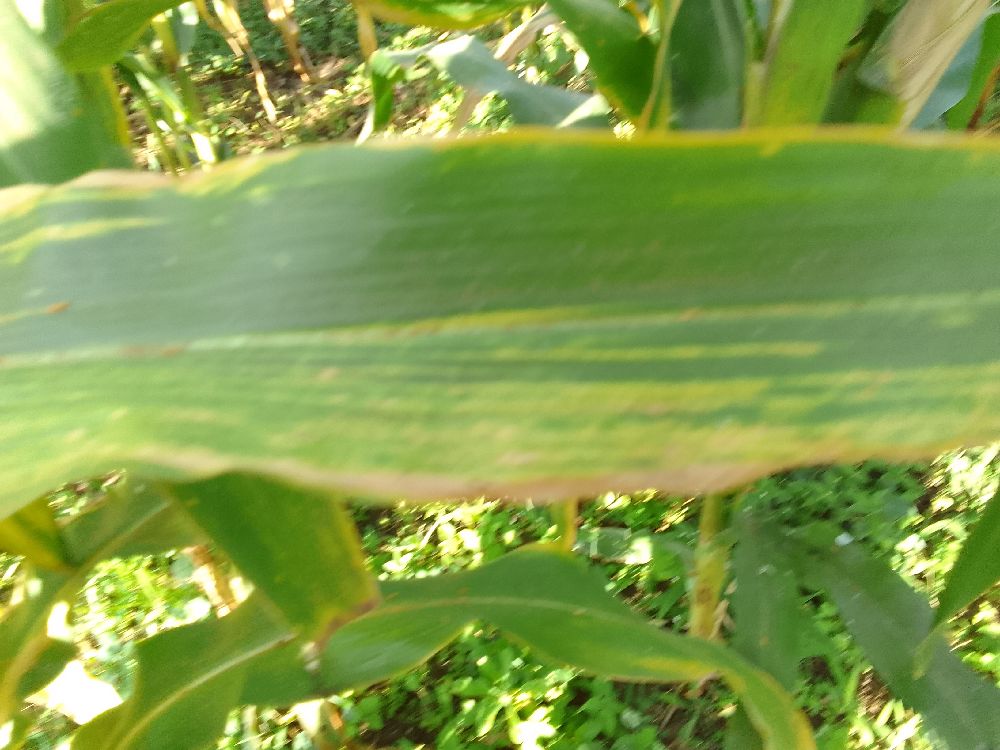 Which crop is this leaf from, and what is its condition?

maize, maize lethal necrosis
